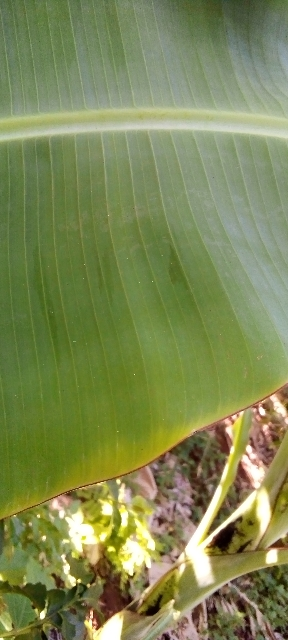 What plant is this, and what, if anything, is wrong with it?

banana, healthy
